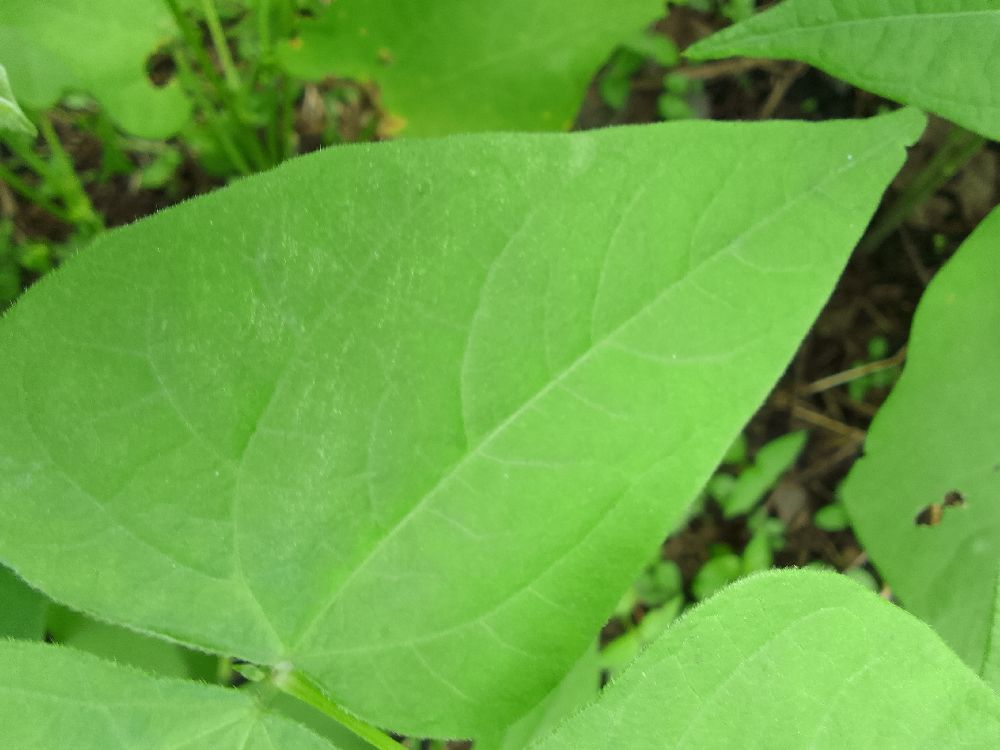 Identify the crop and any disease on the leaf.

common bean, healthy
